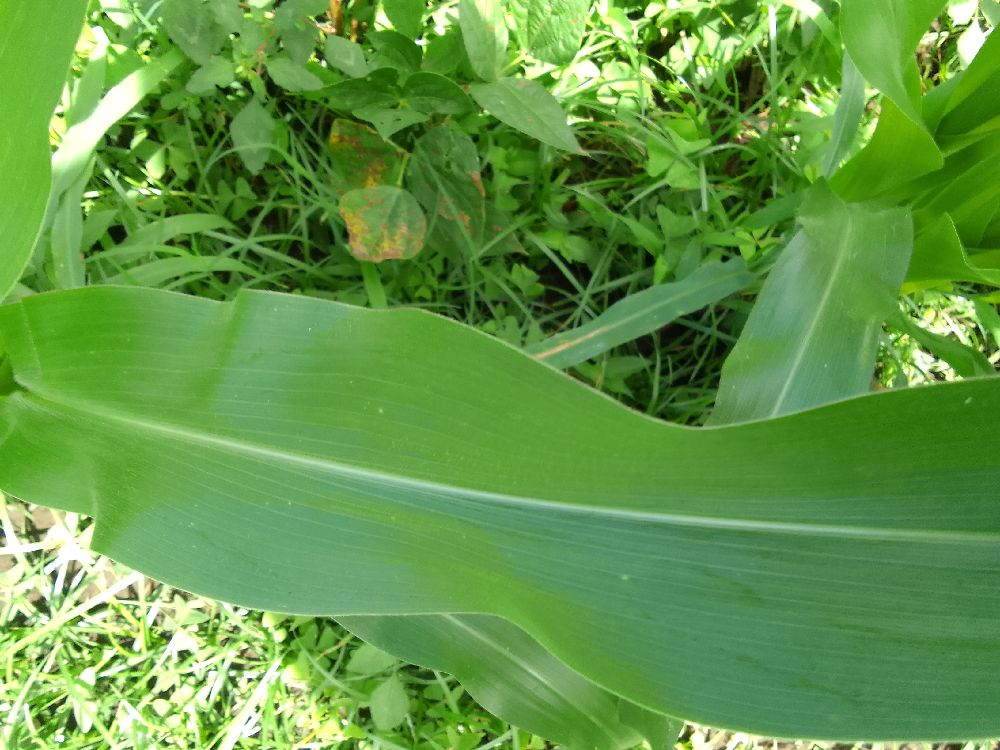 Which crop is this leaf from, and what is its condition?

maize, healthy
